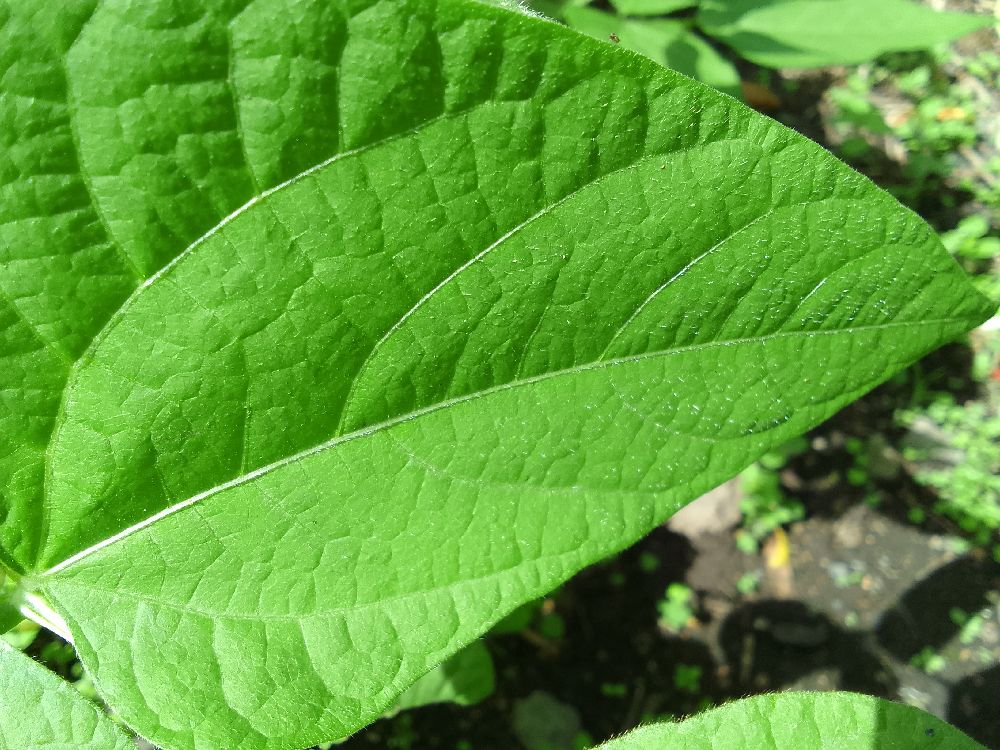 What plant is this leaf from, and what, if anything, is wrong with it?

common bean, healthy
